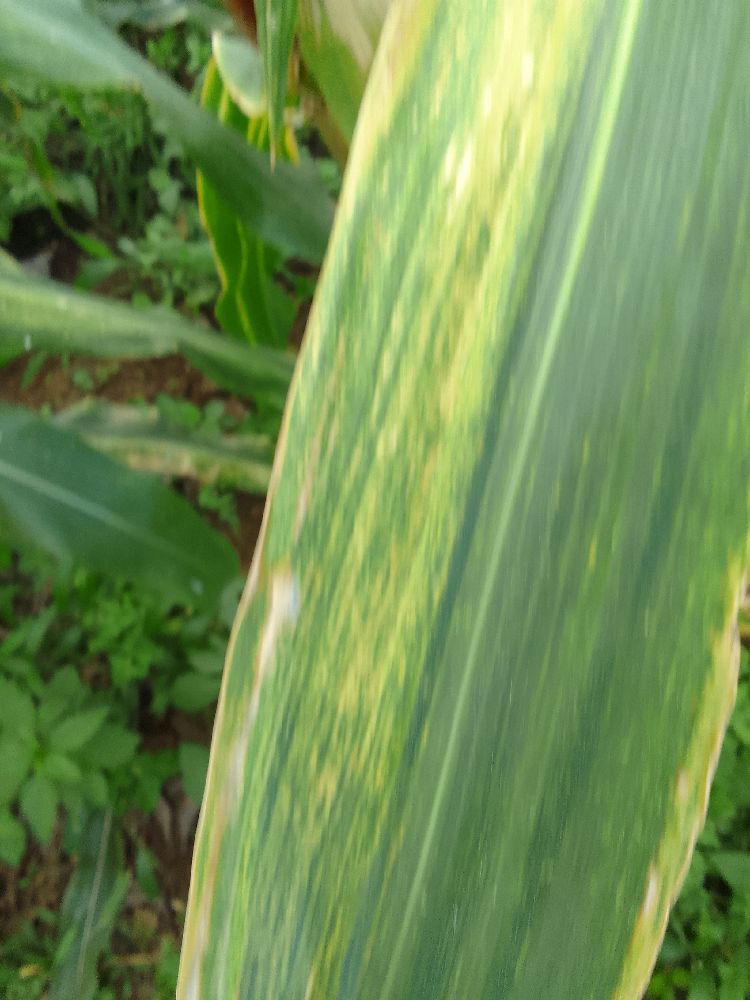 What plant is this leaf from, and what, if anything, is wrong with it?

maize, maize lethal necrosis
